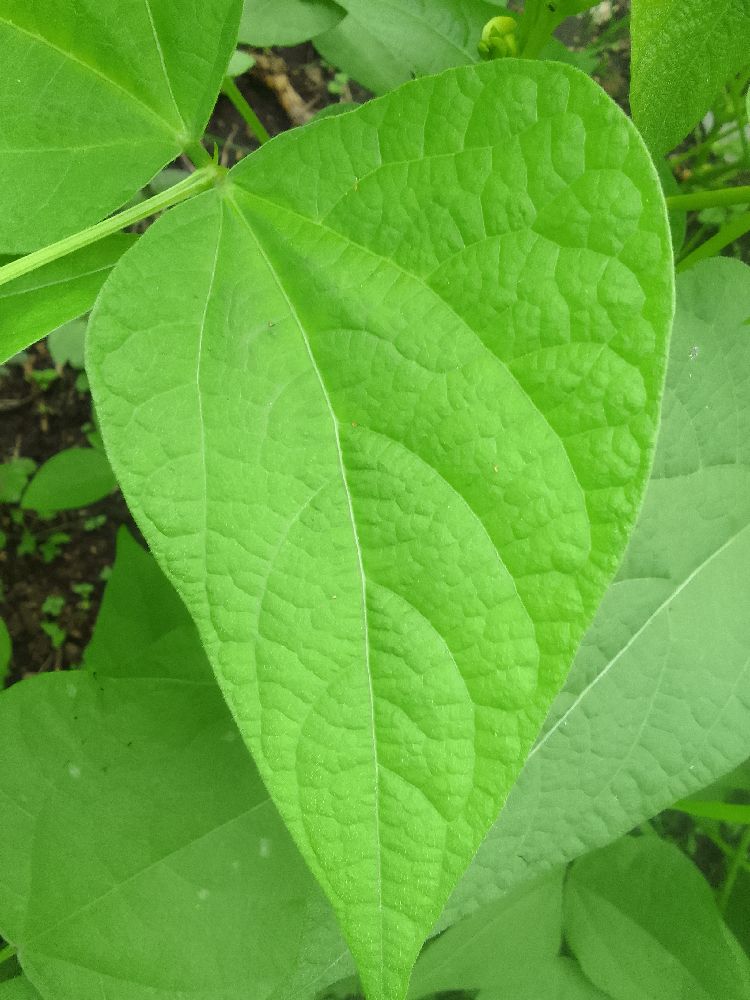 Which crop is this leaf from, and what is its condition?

common bean, healthy
